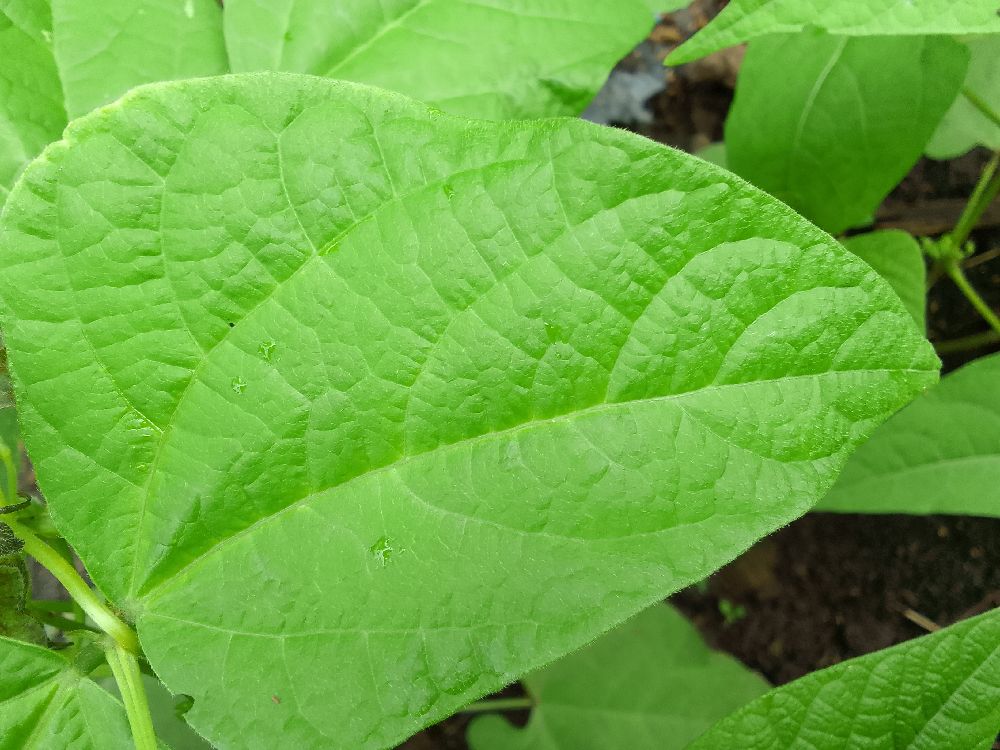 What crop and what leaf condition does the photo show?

common bean, healthy
